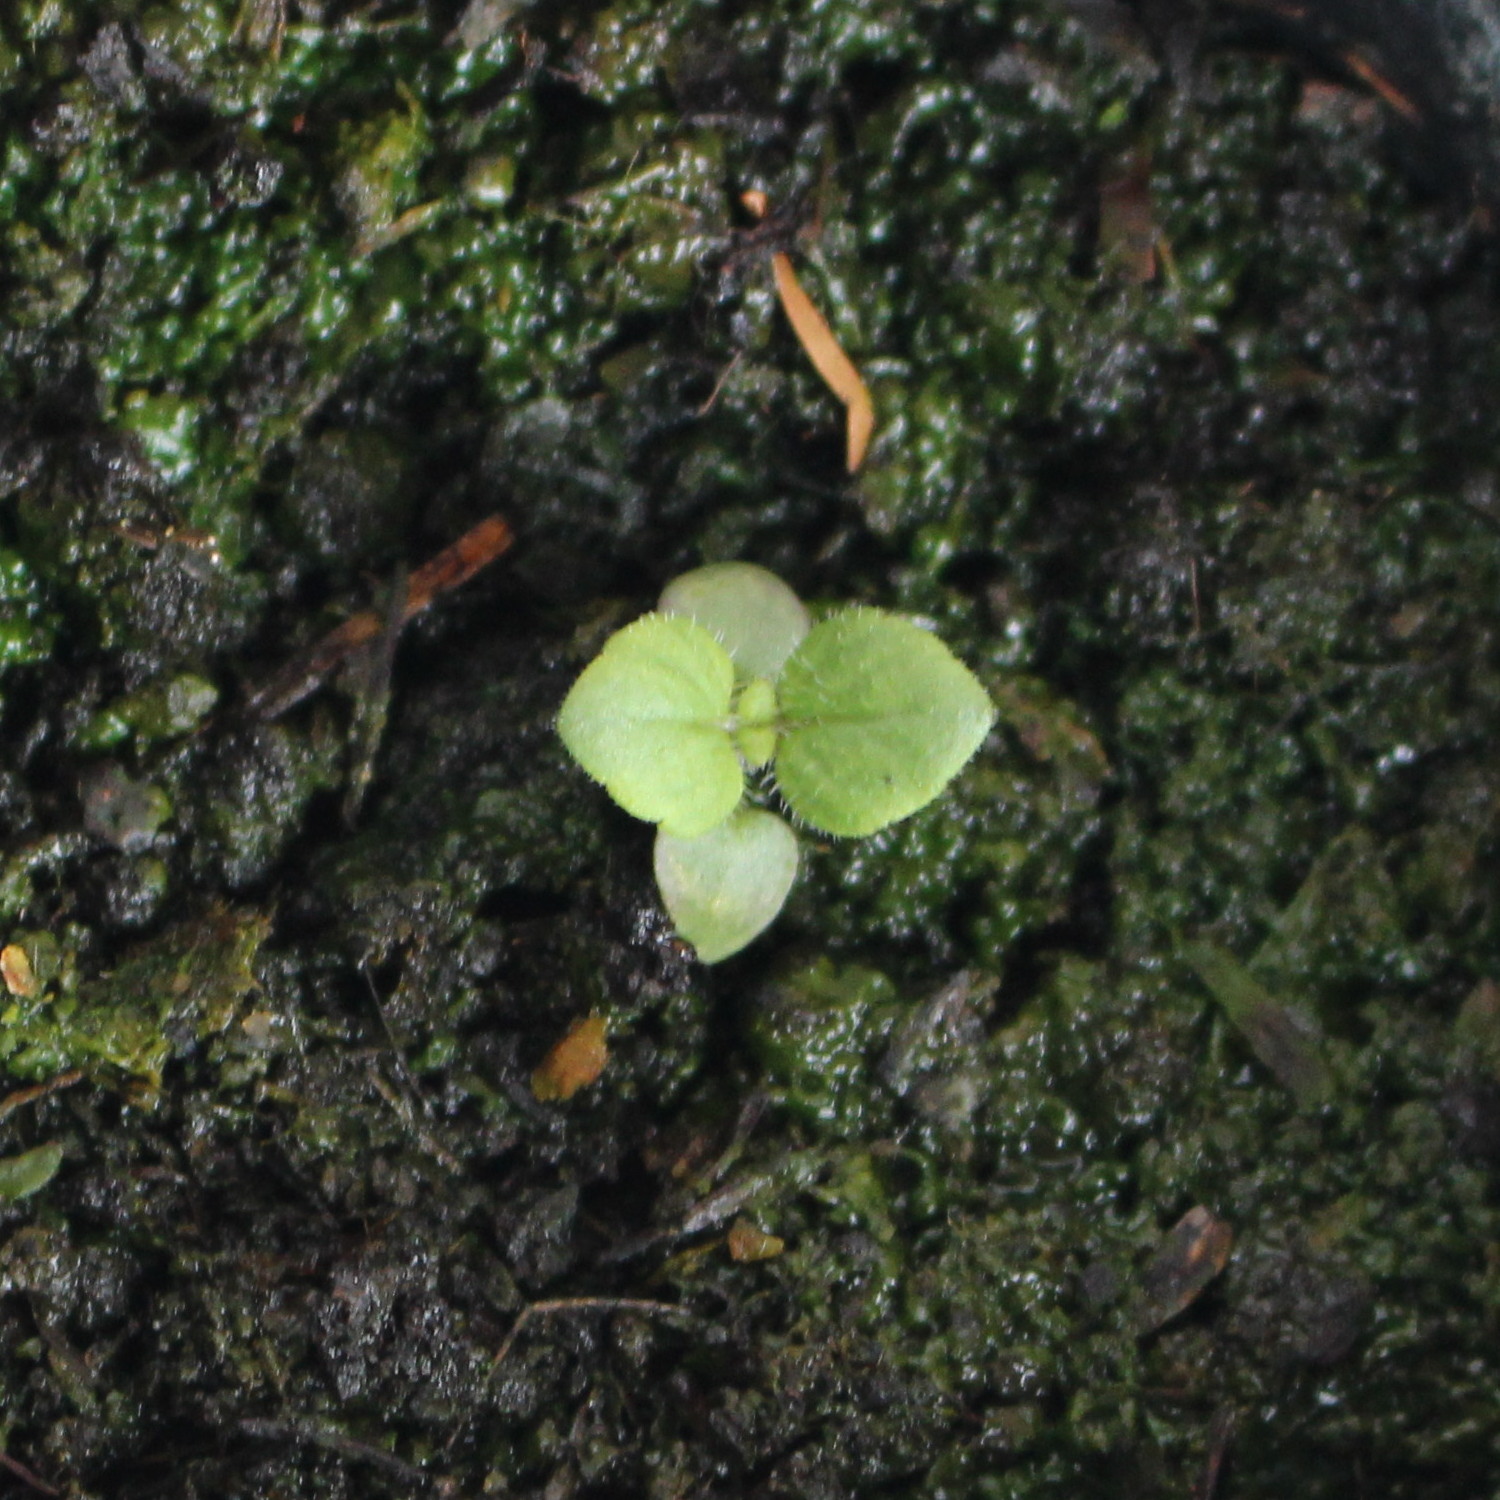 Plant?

Veronica persica
